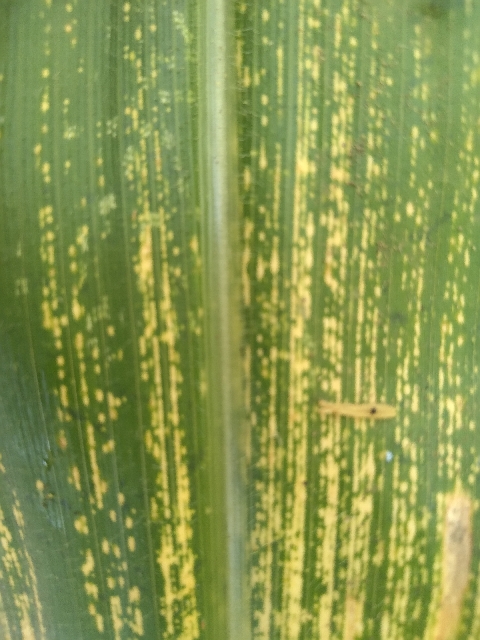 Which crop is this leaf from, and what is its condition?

maize, maize streak virus
